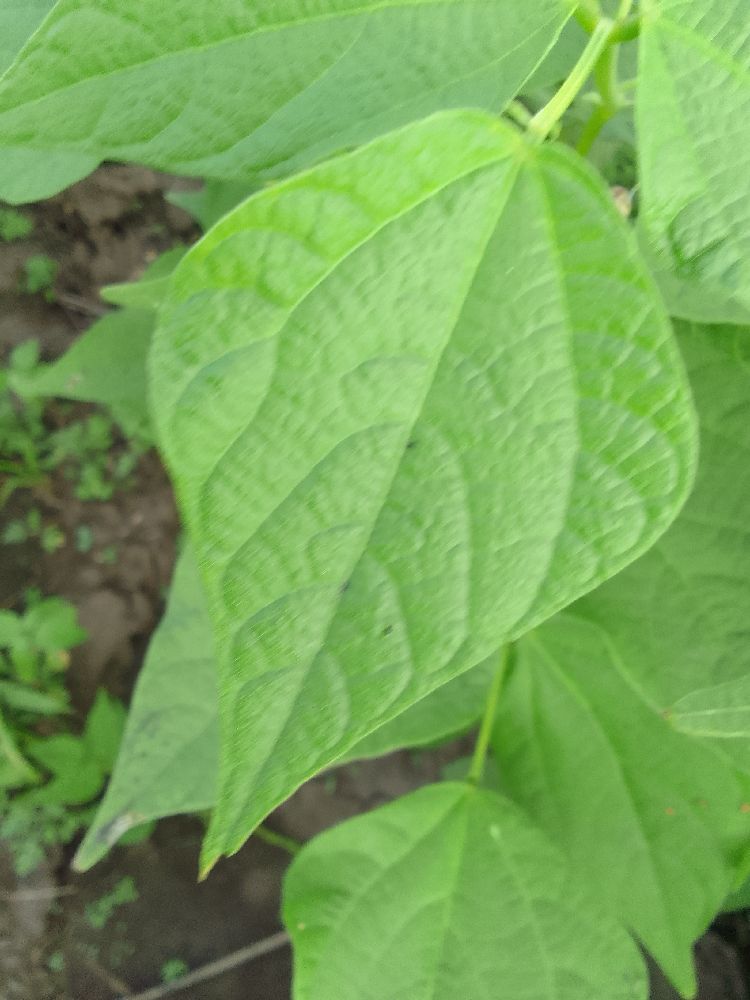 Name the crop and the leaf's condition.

common bean, healthy
